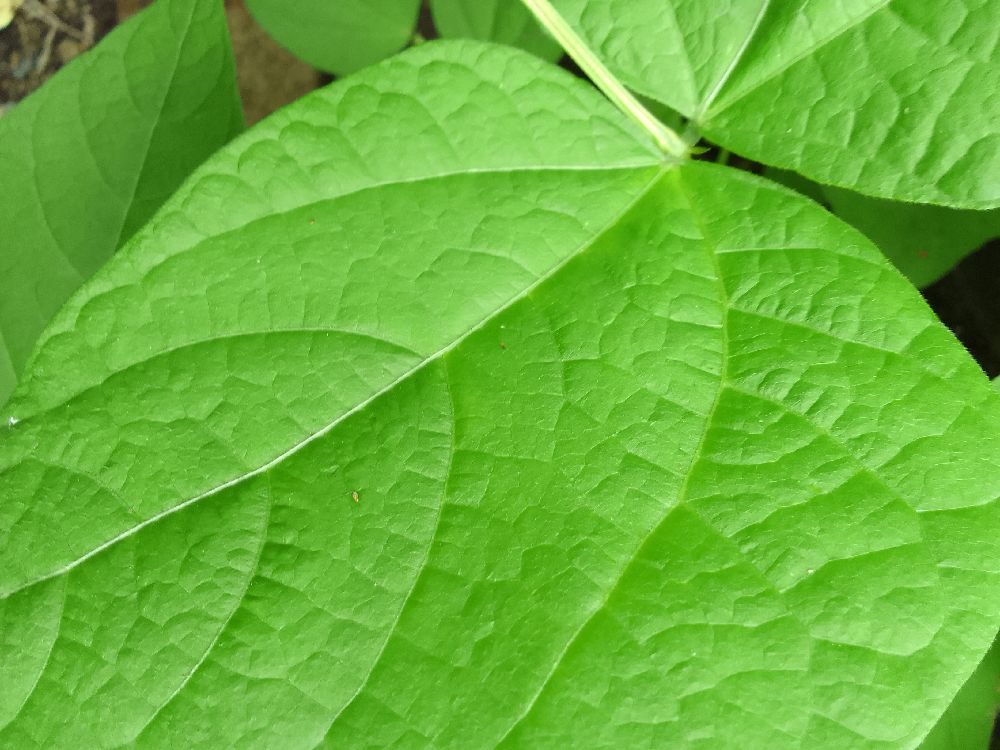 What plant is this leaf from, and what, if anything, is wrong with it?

common bean, healthy
